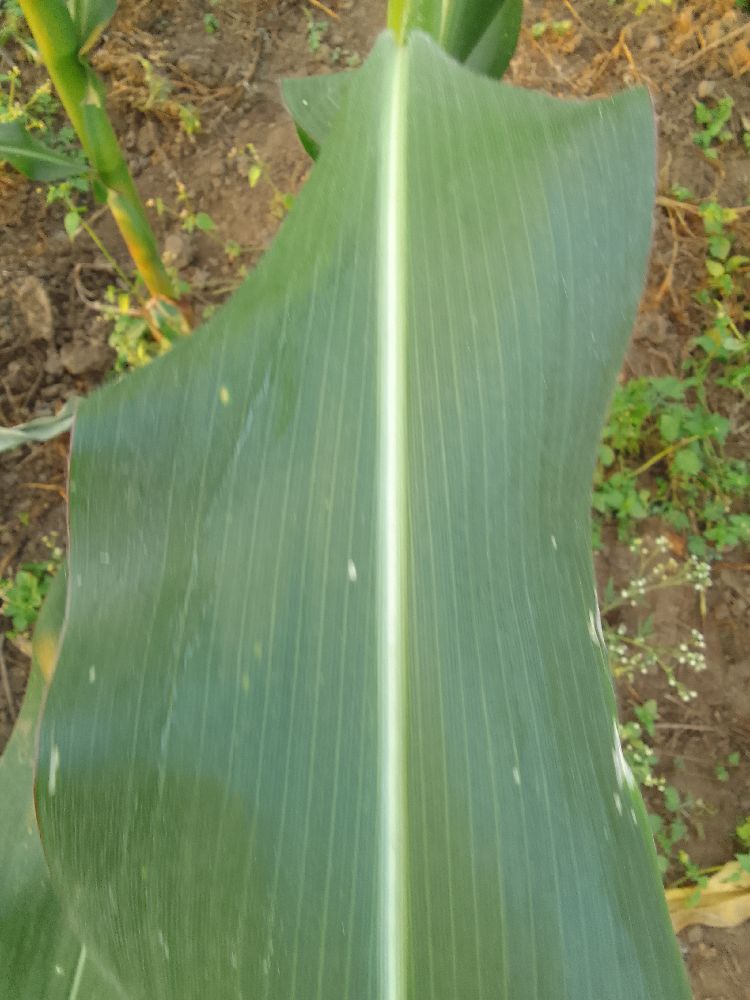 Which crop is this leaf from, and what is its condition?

maize, healthy
